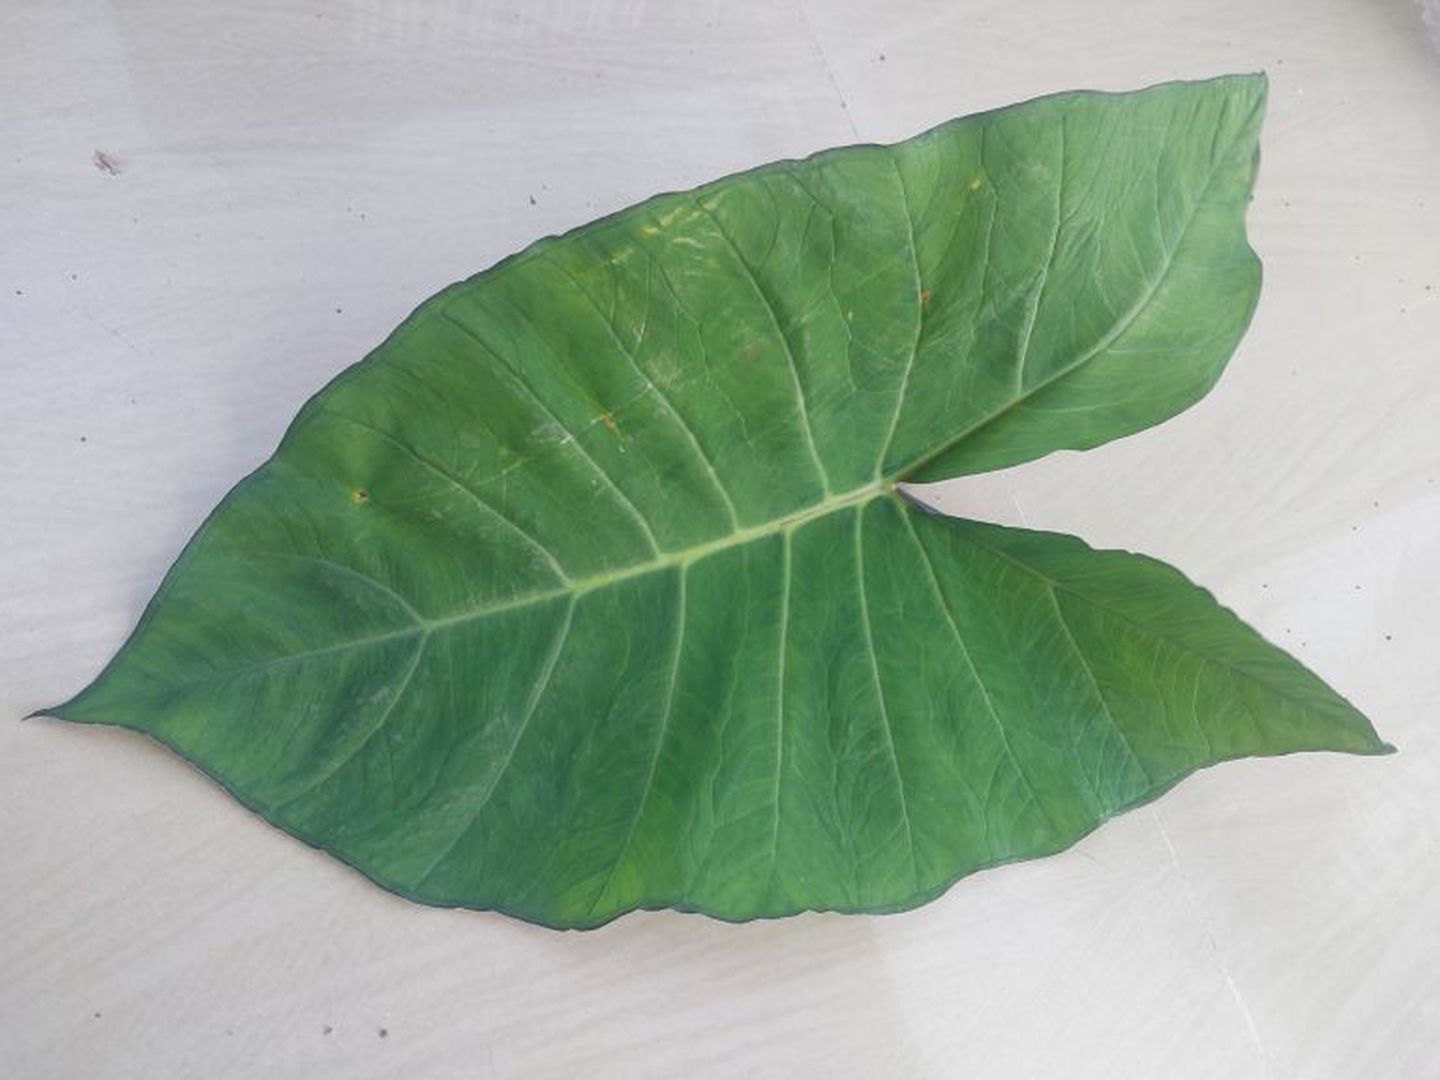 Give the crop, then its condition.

taro, healthy
